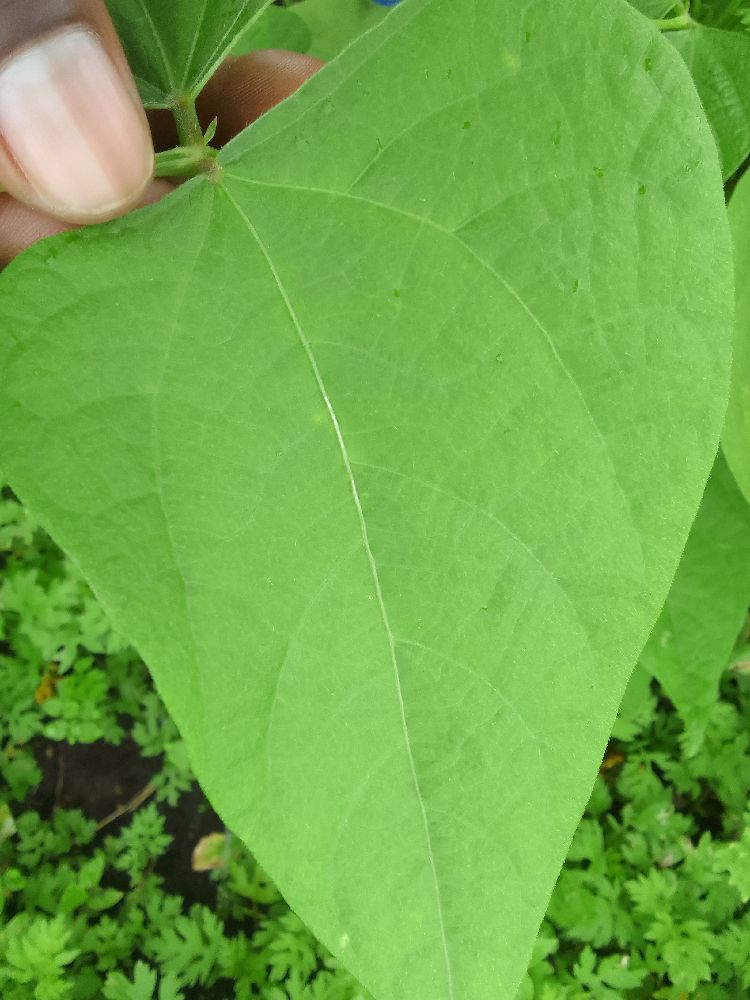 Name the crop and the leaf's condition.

common bean, healthy
